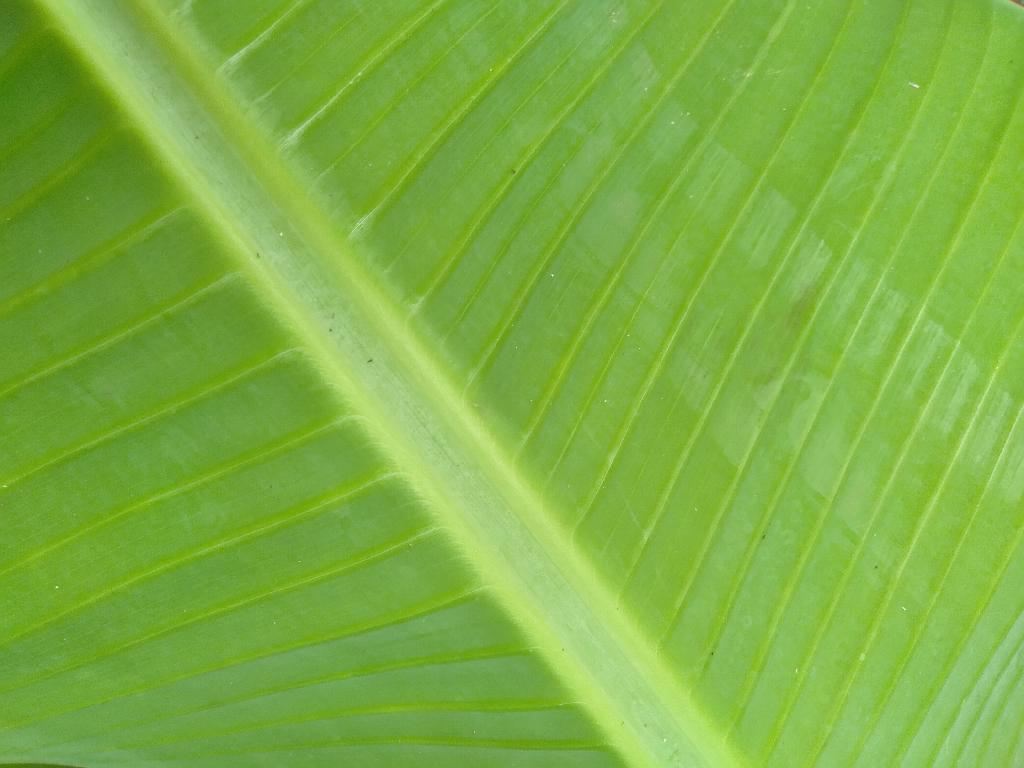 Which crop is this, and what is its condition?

banana, healthy
